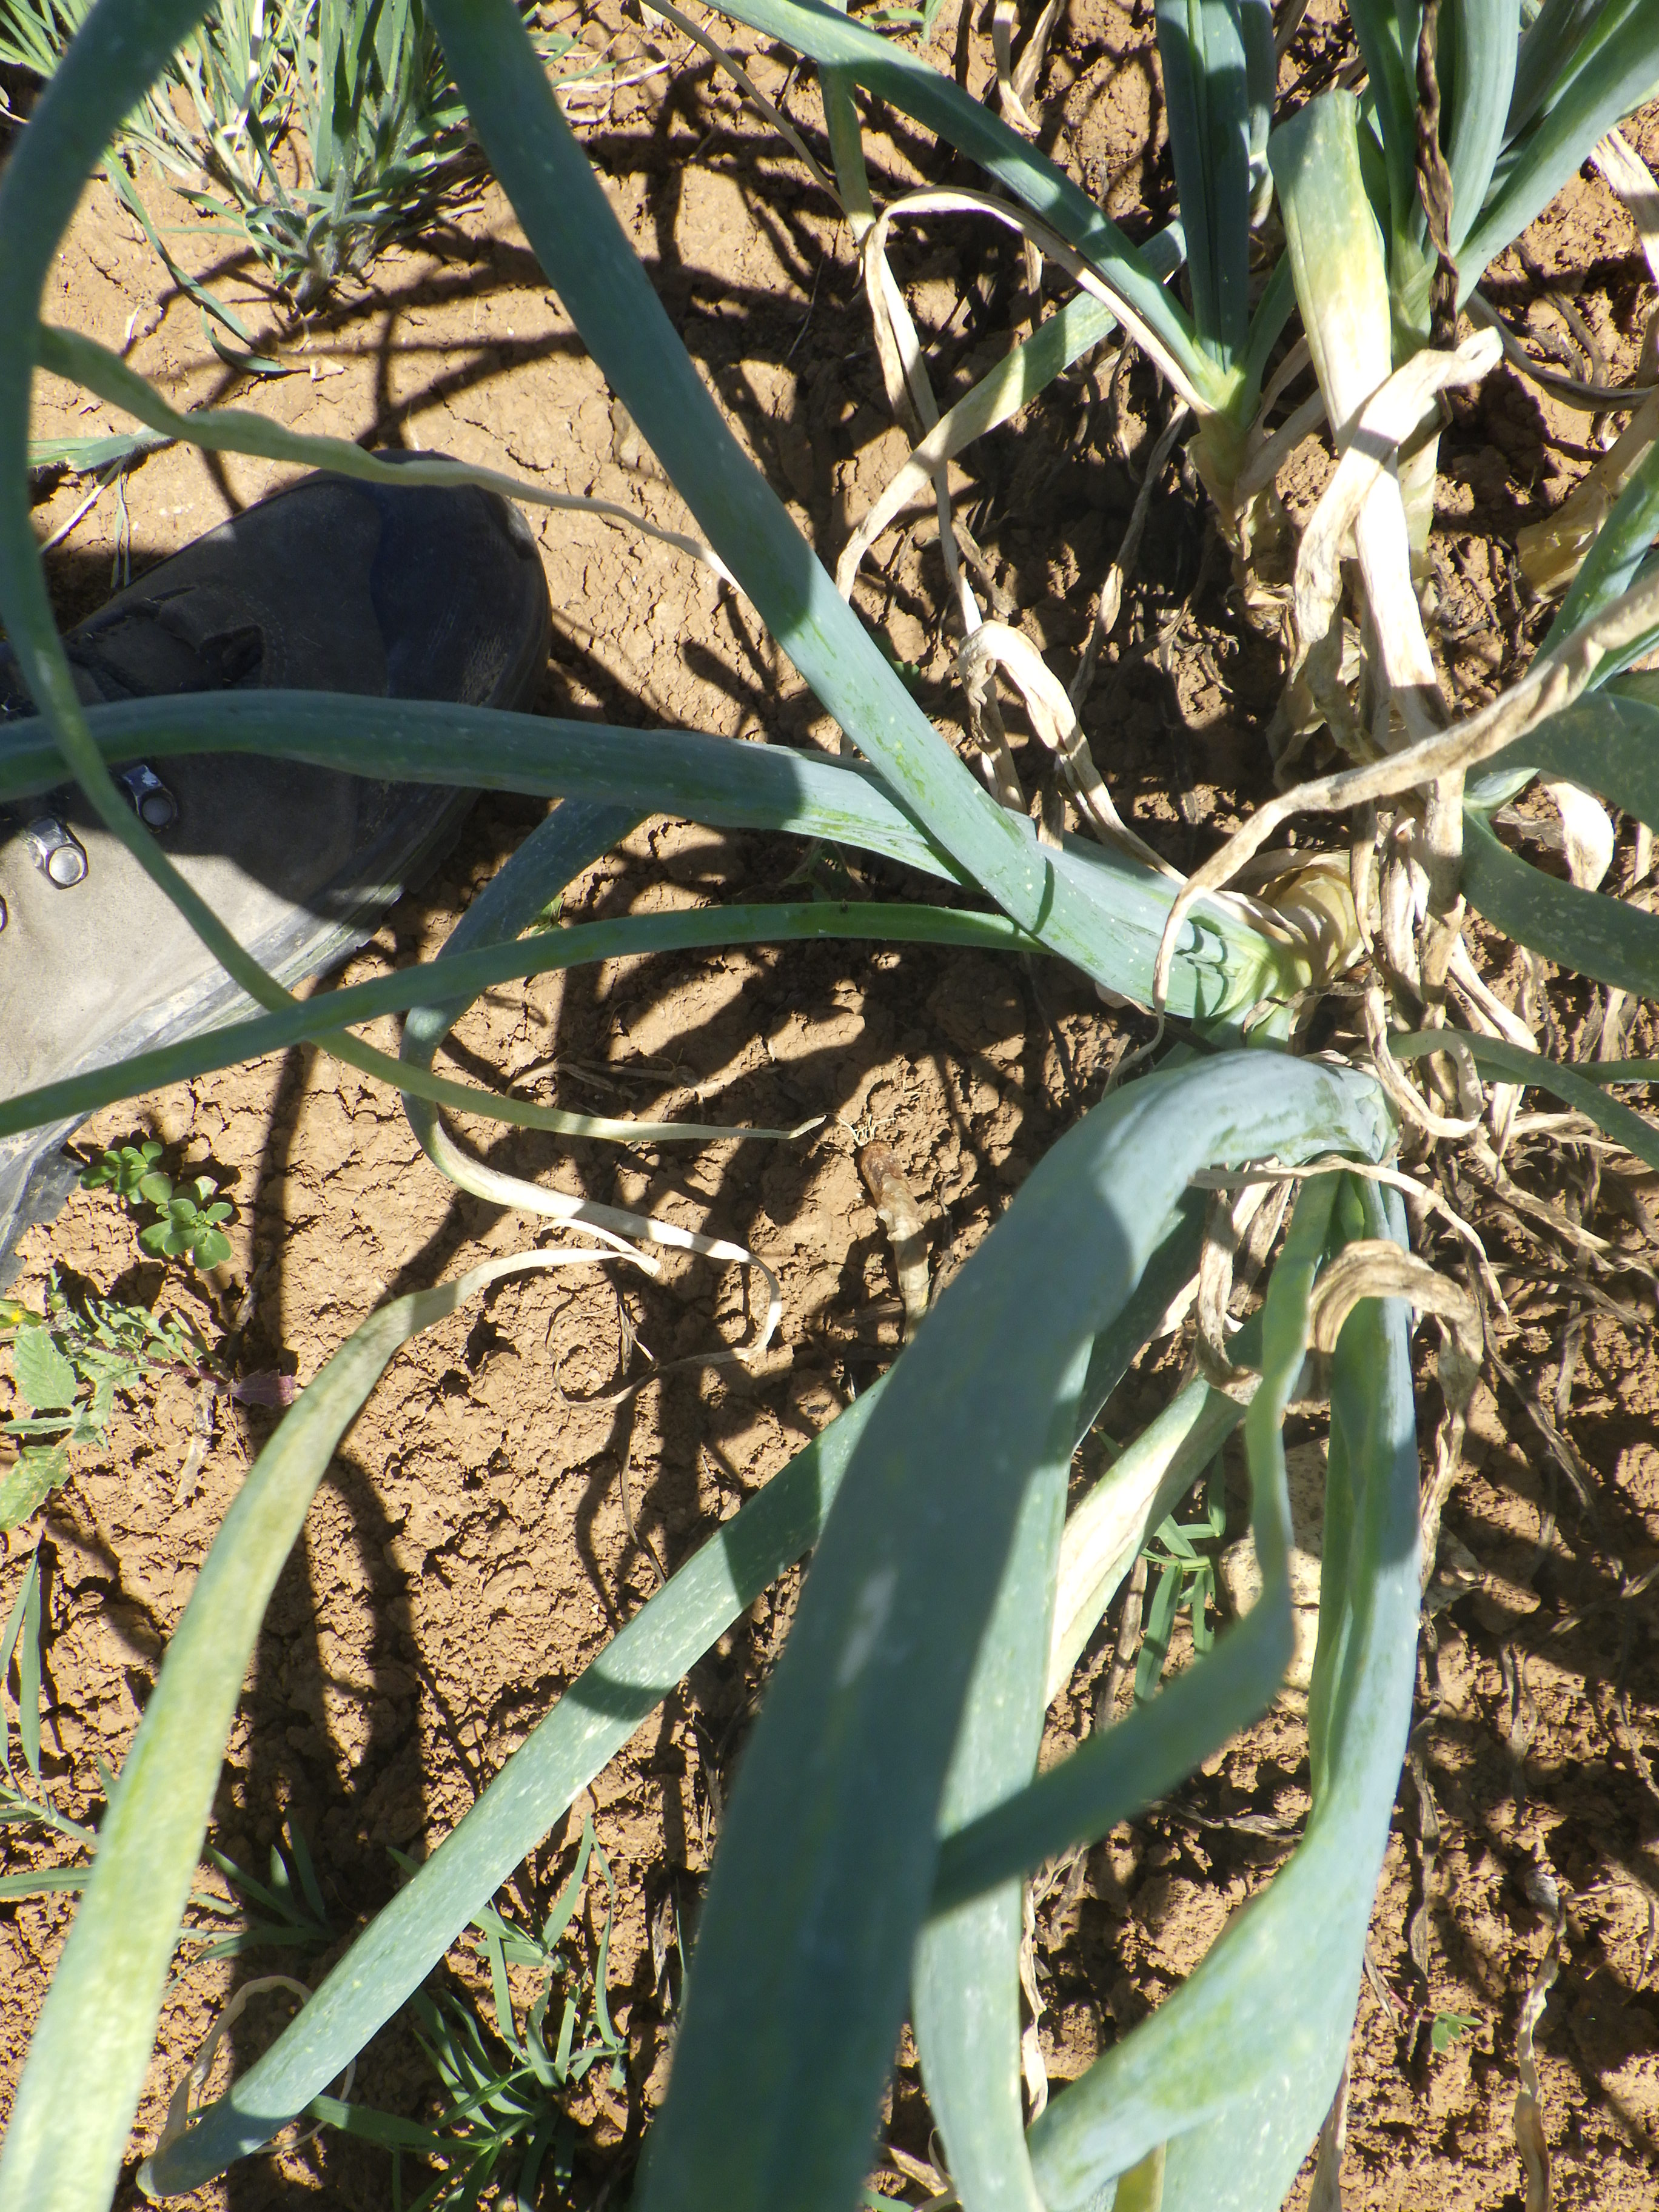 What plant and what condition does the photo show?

onion, downy mildew, weeds
